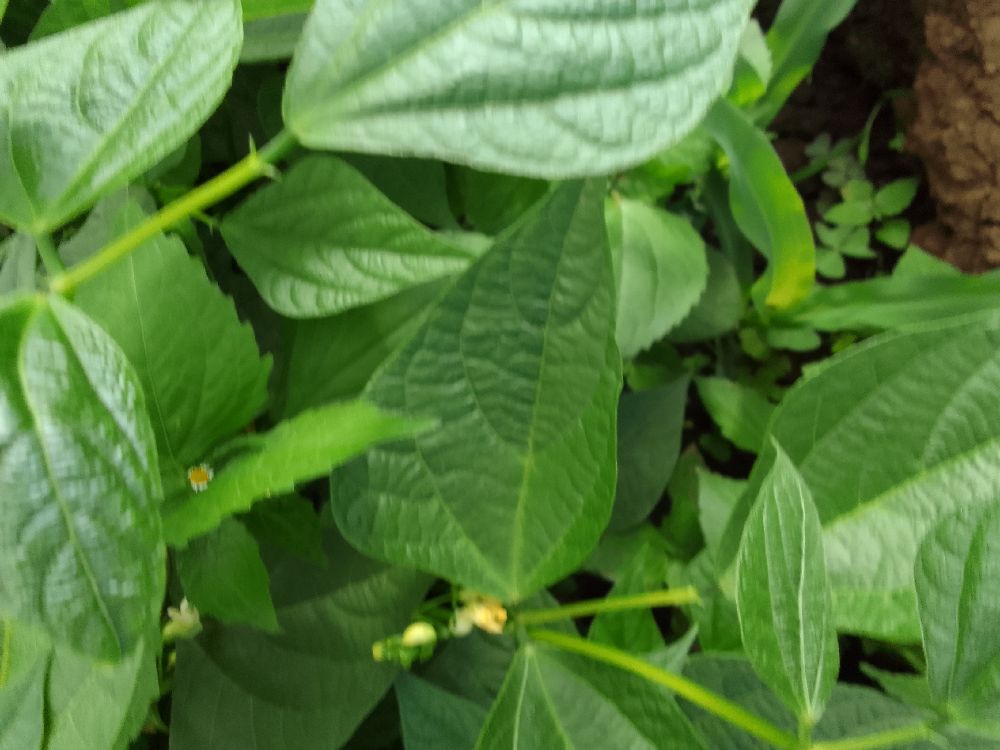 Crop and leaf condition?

common bean, healthy
